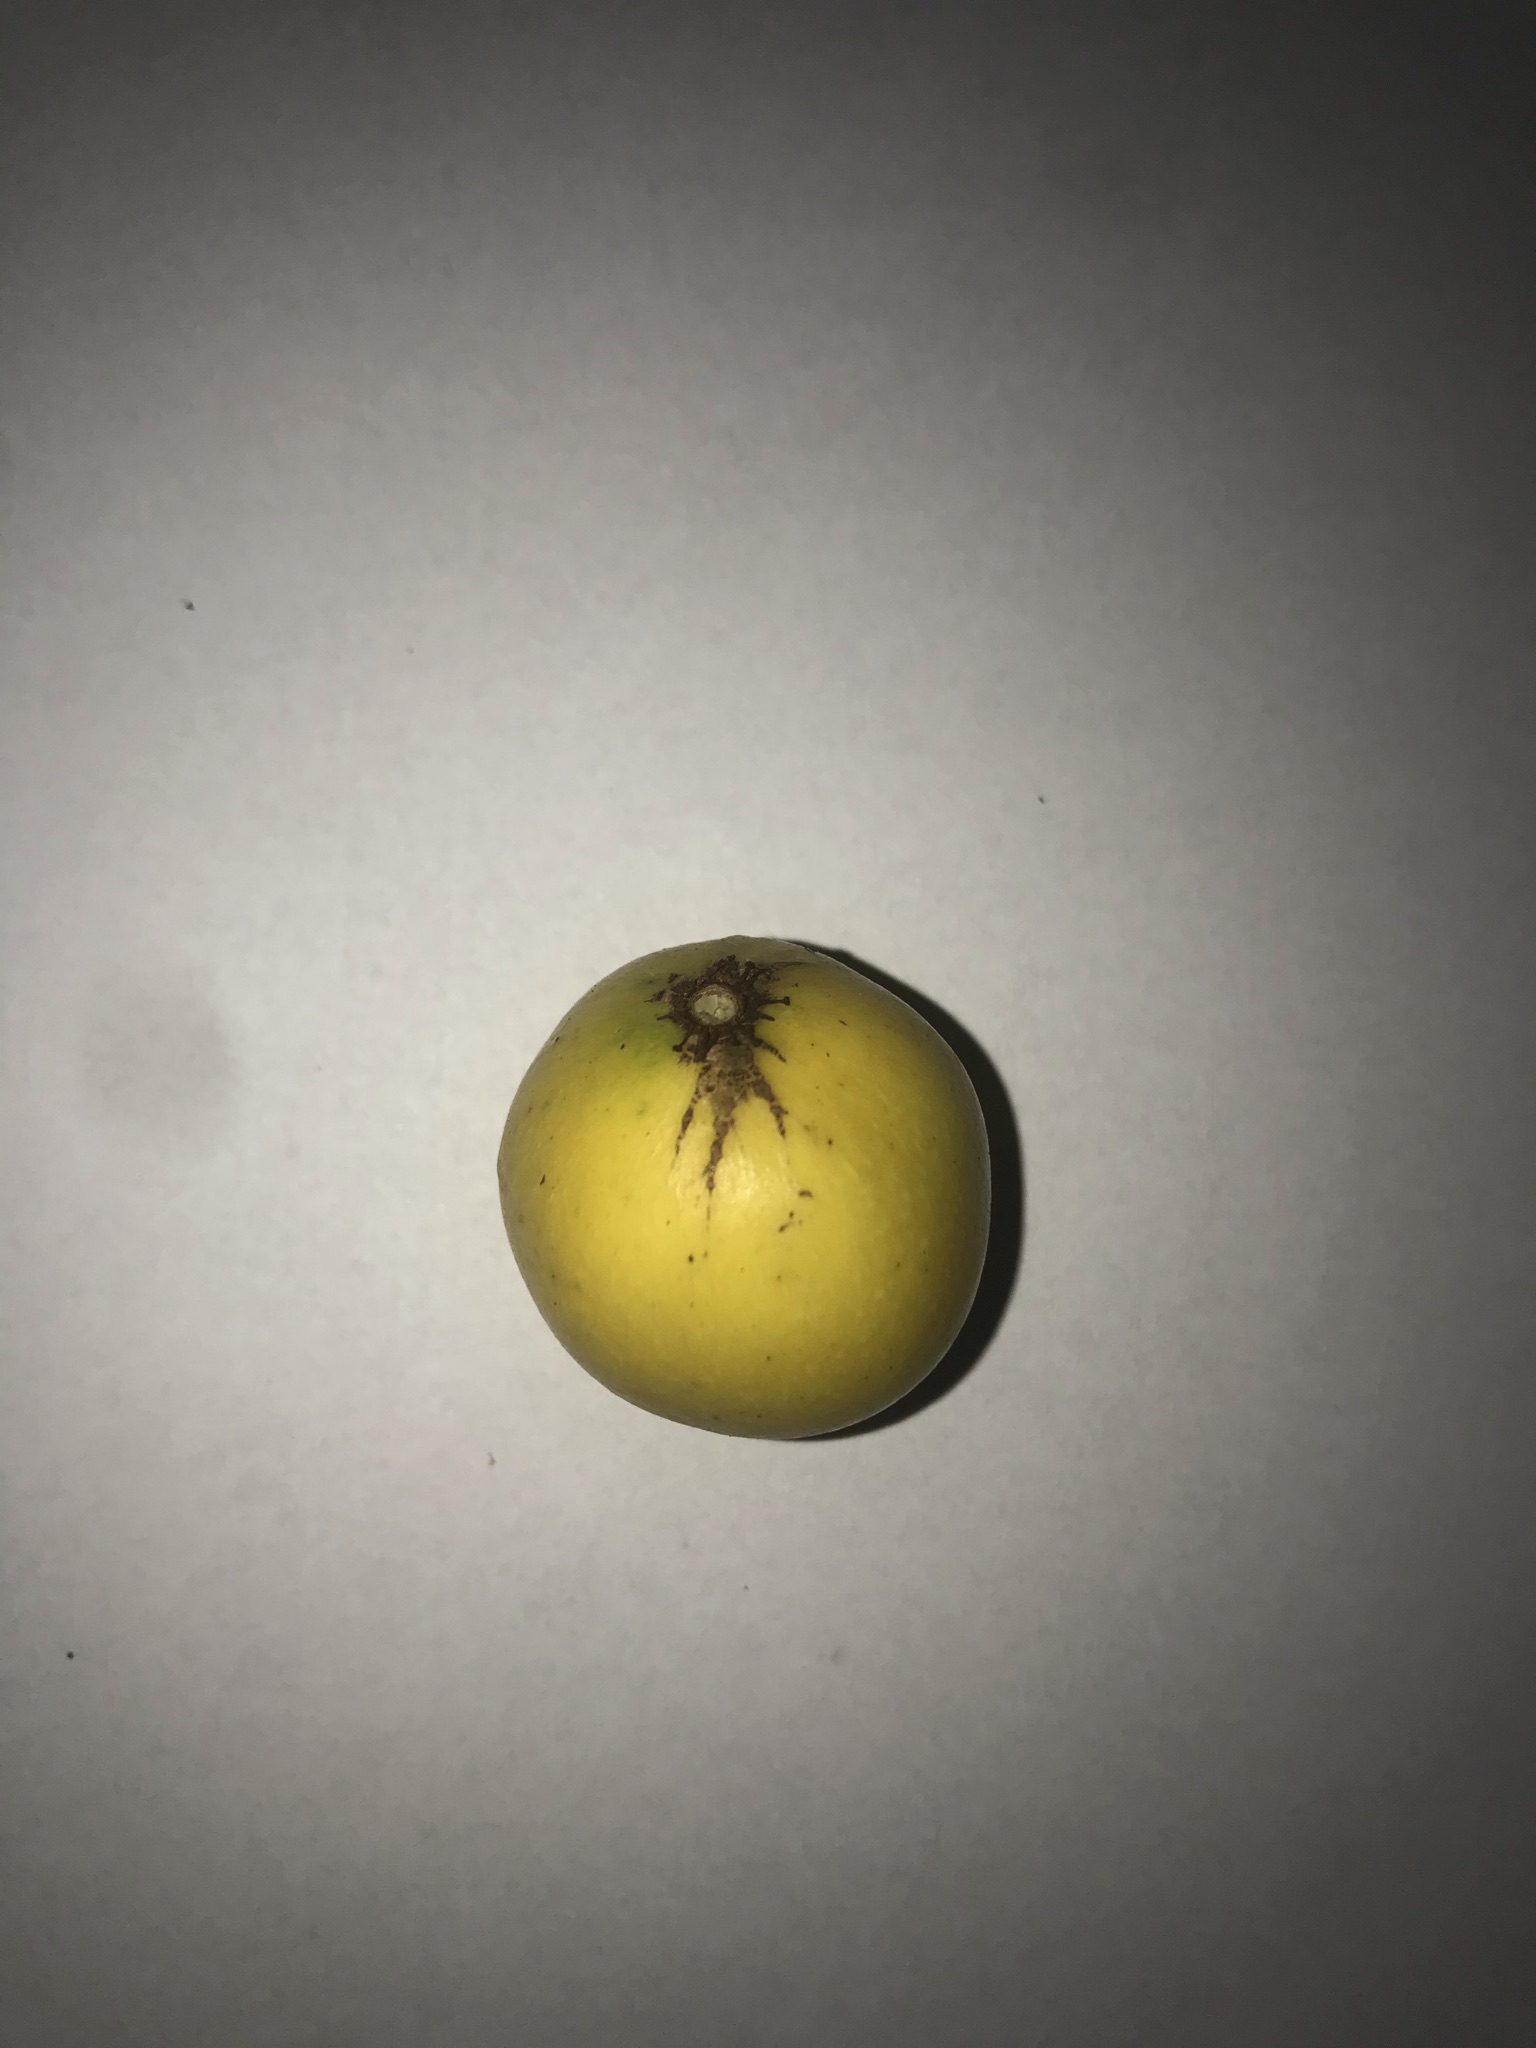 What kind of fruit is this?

abiu
